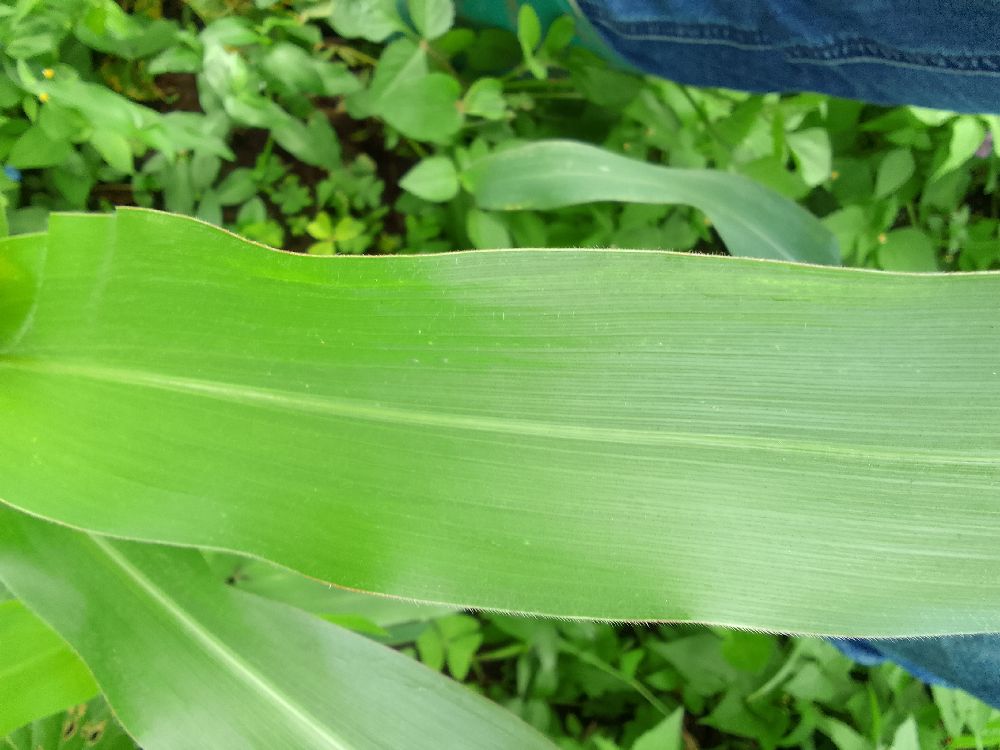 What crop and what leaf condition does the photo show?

maize, healthy
